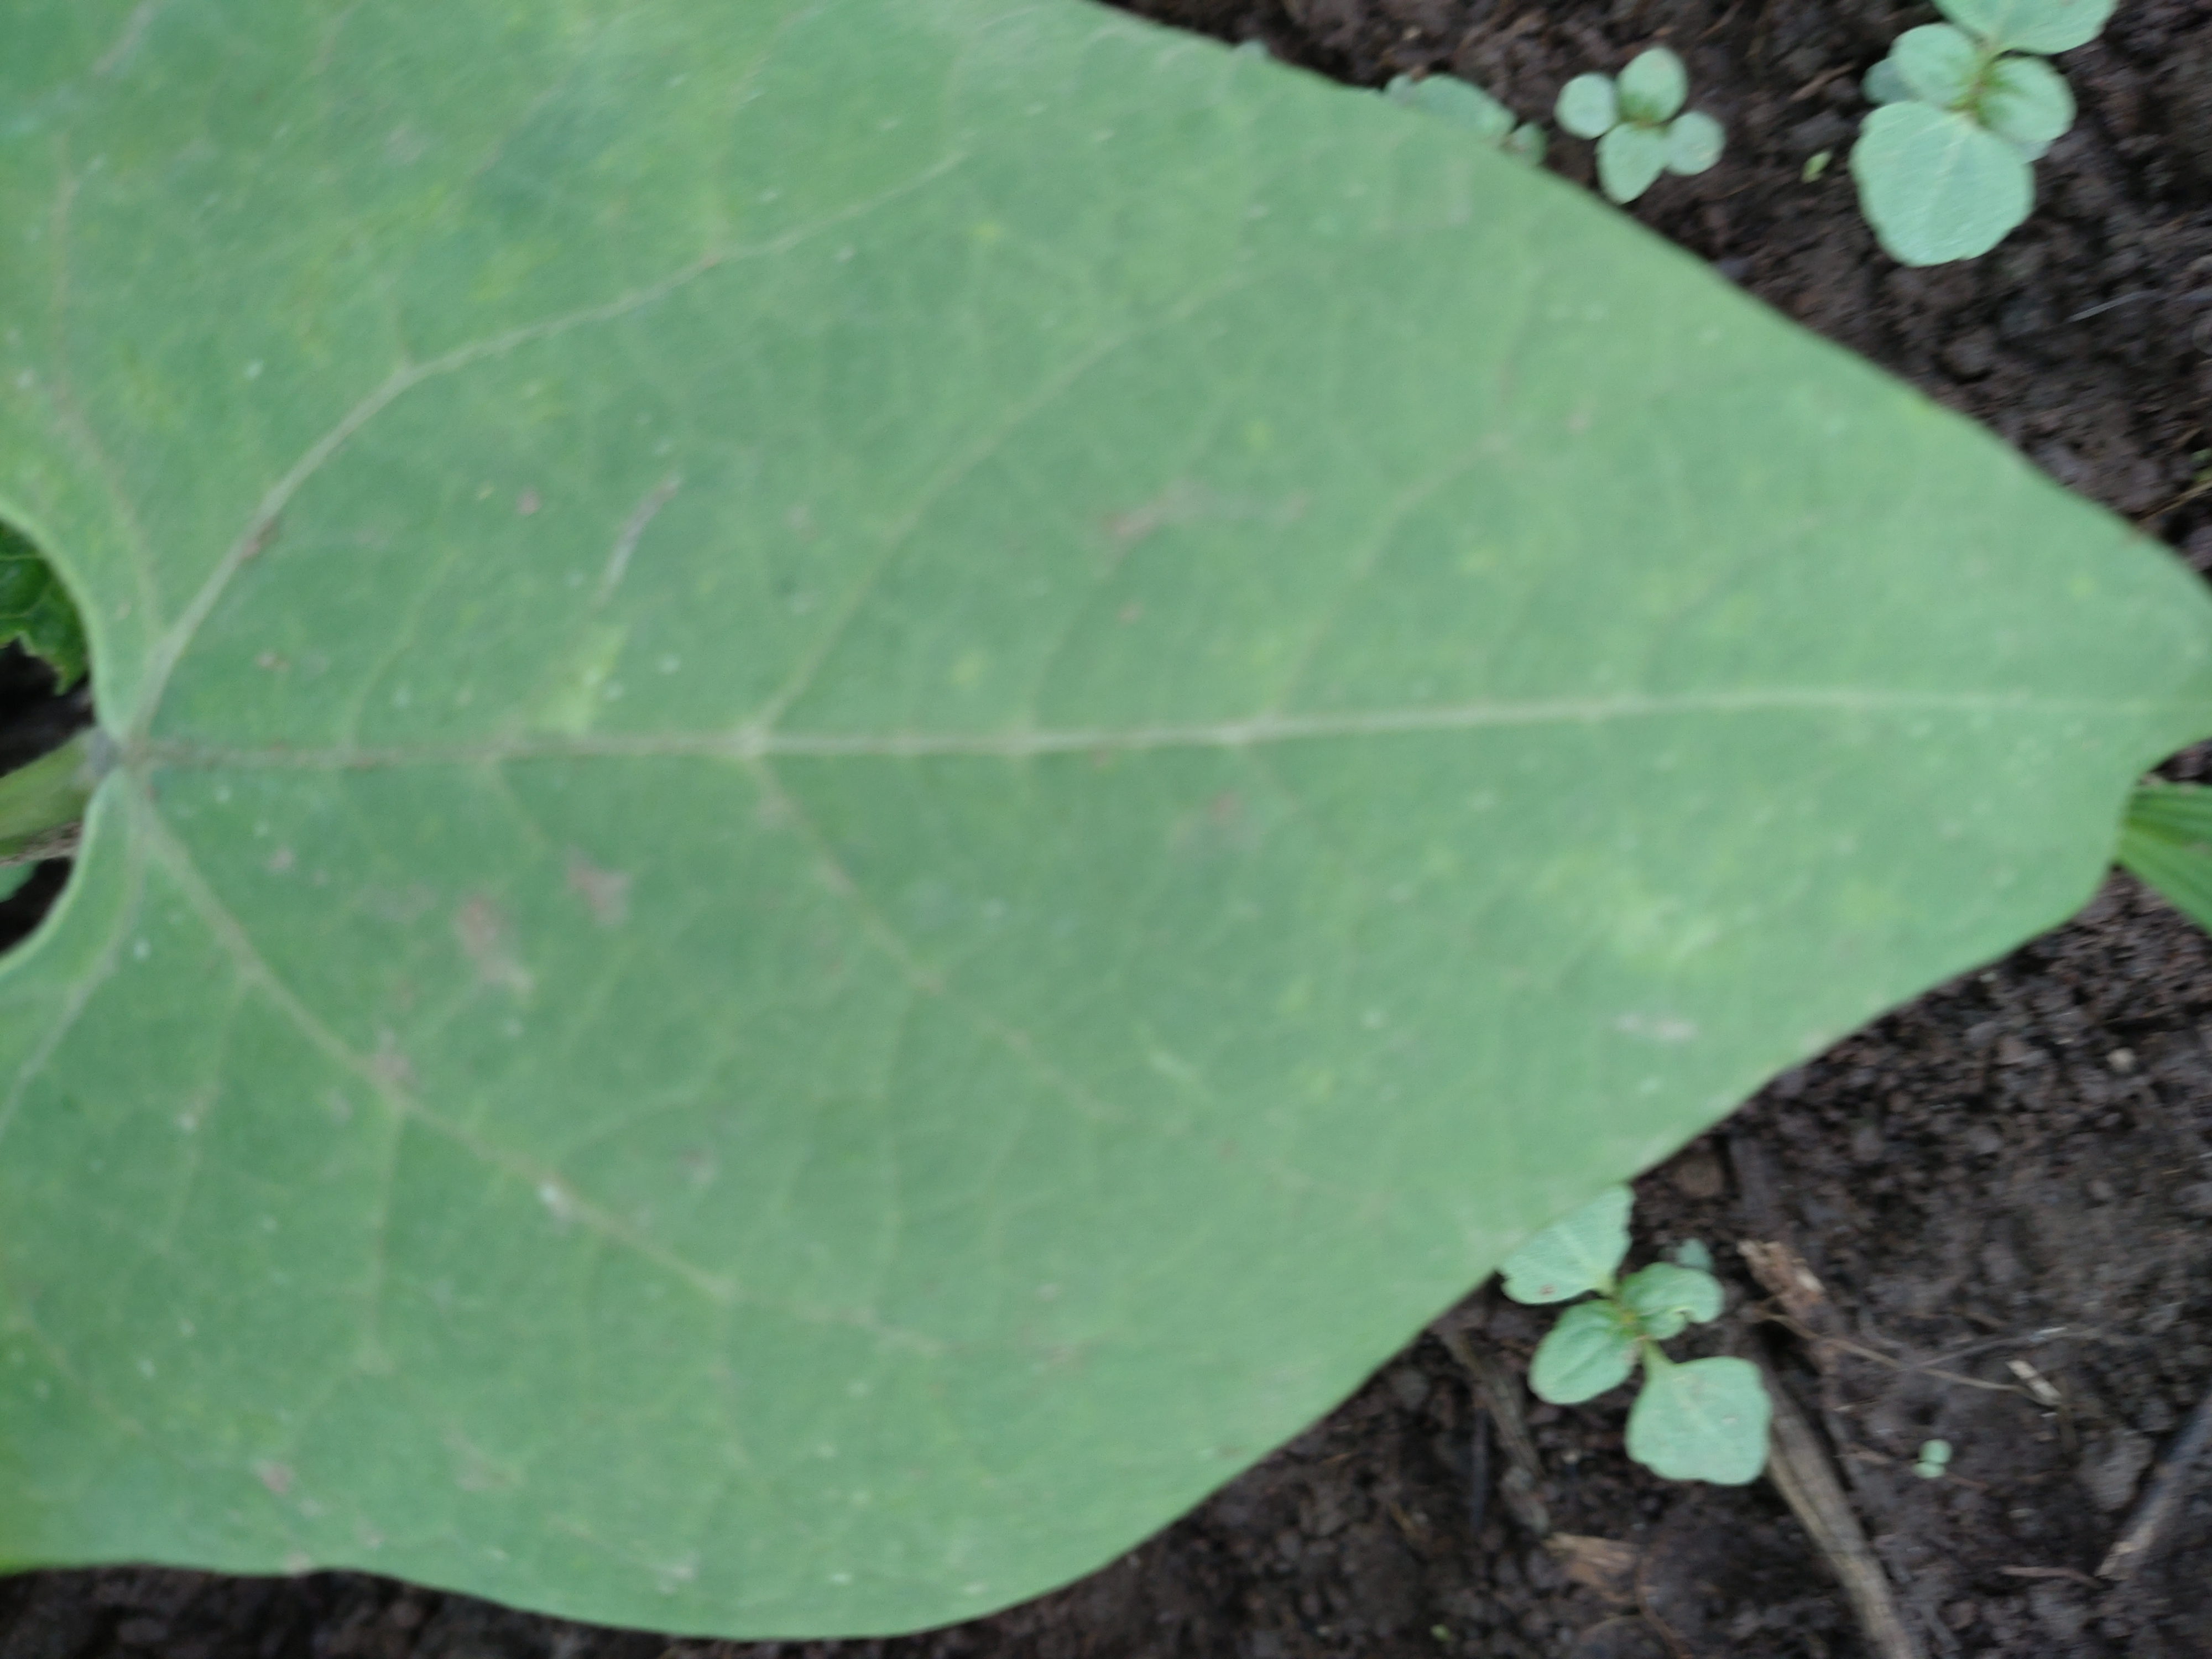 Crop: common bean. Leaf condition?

healthy
